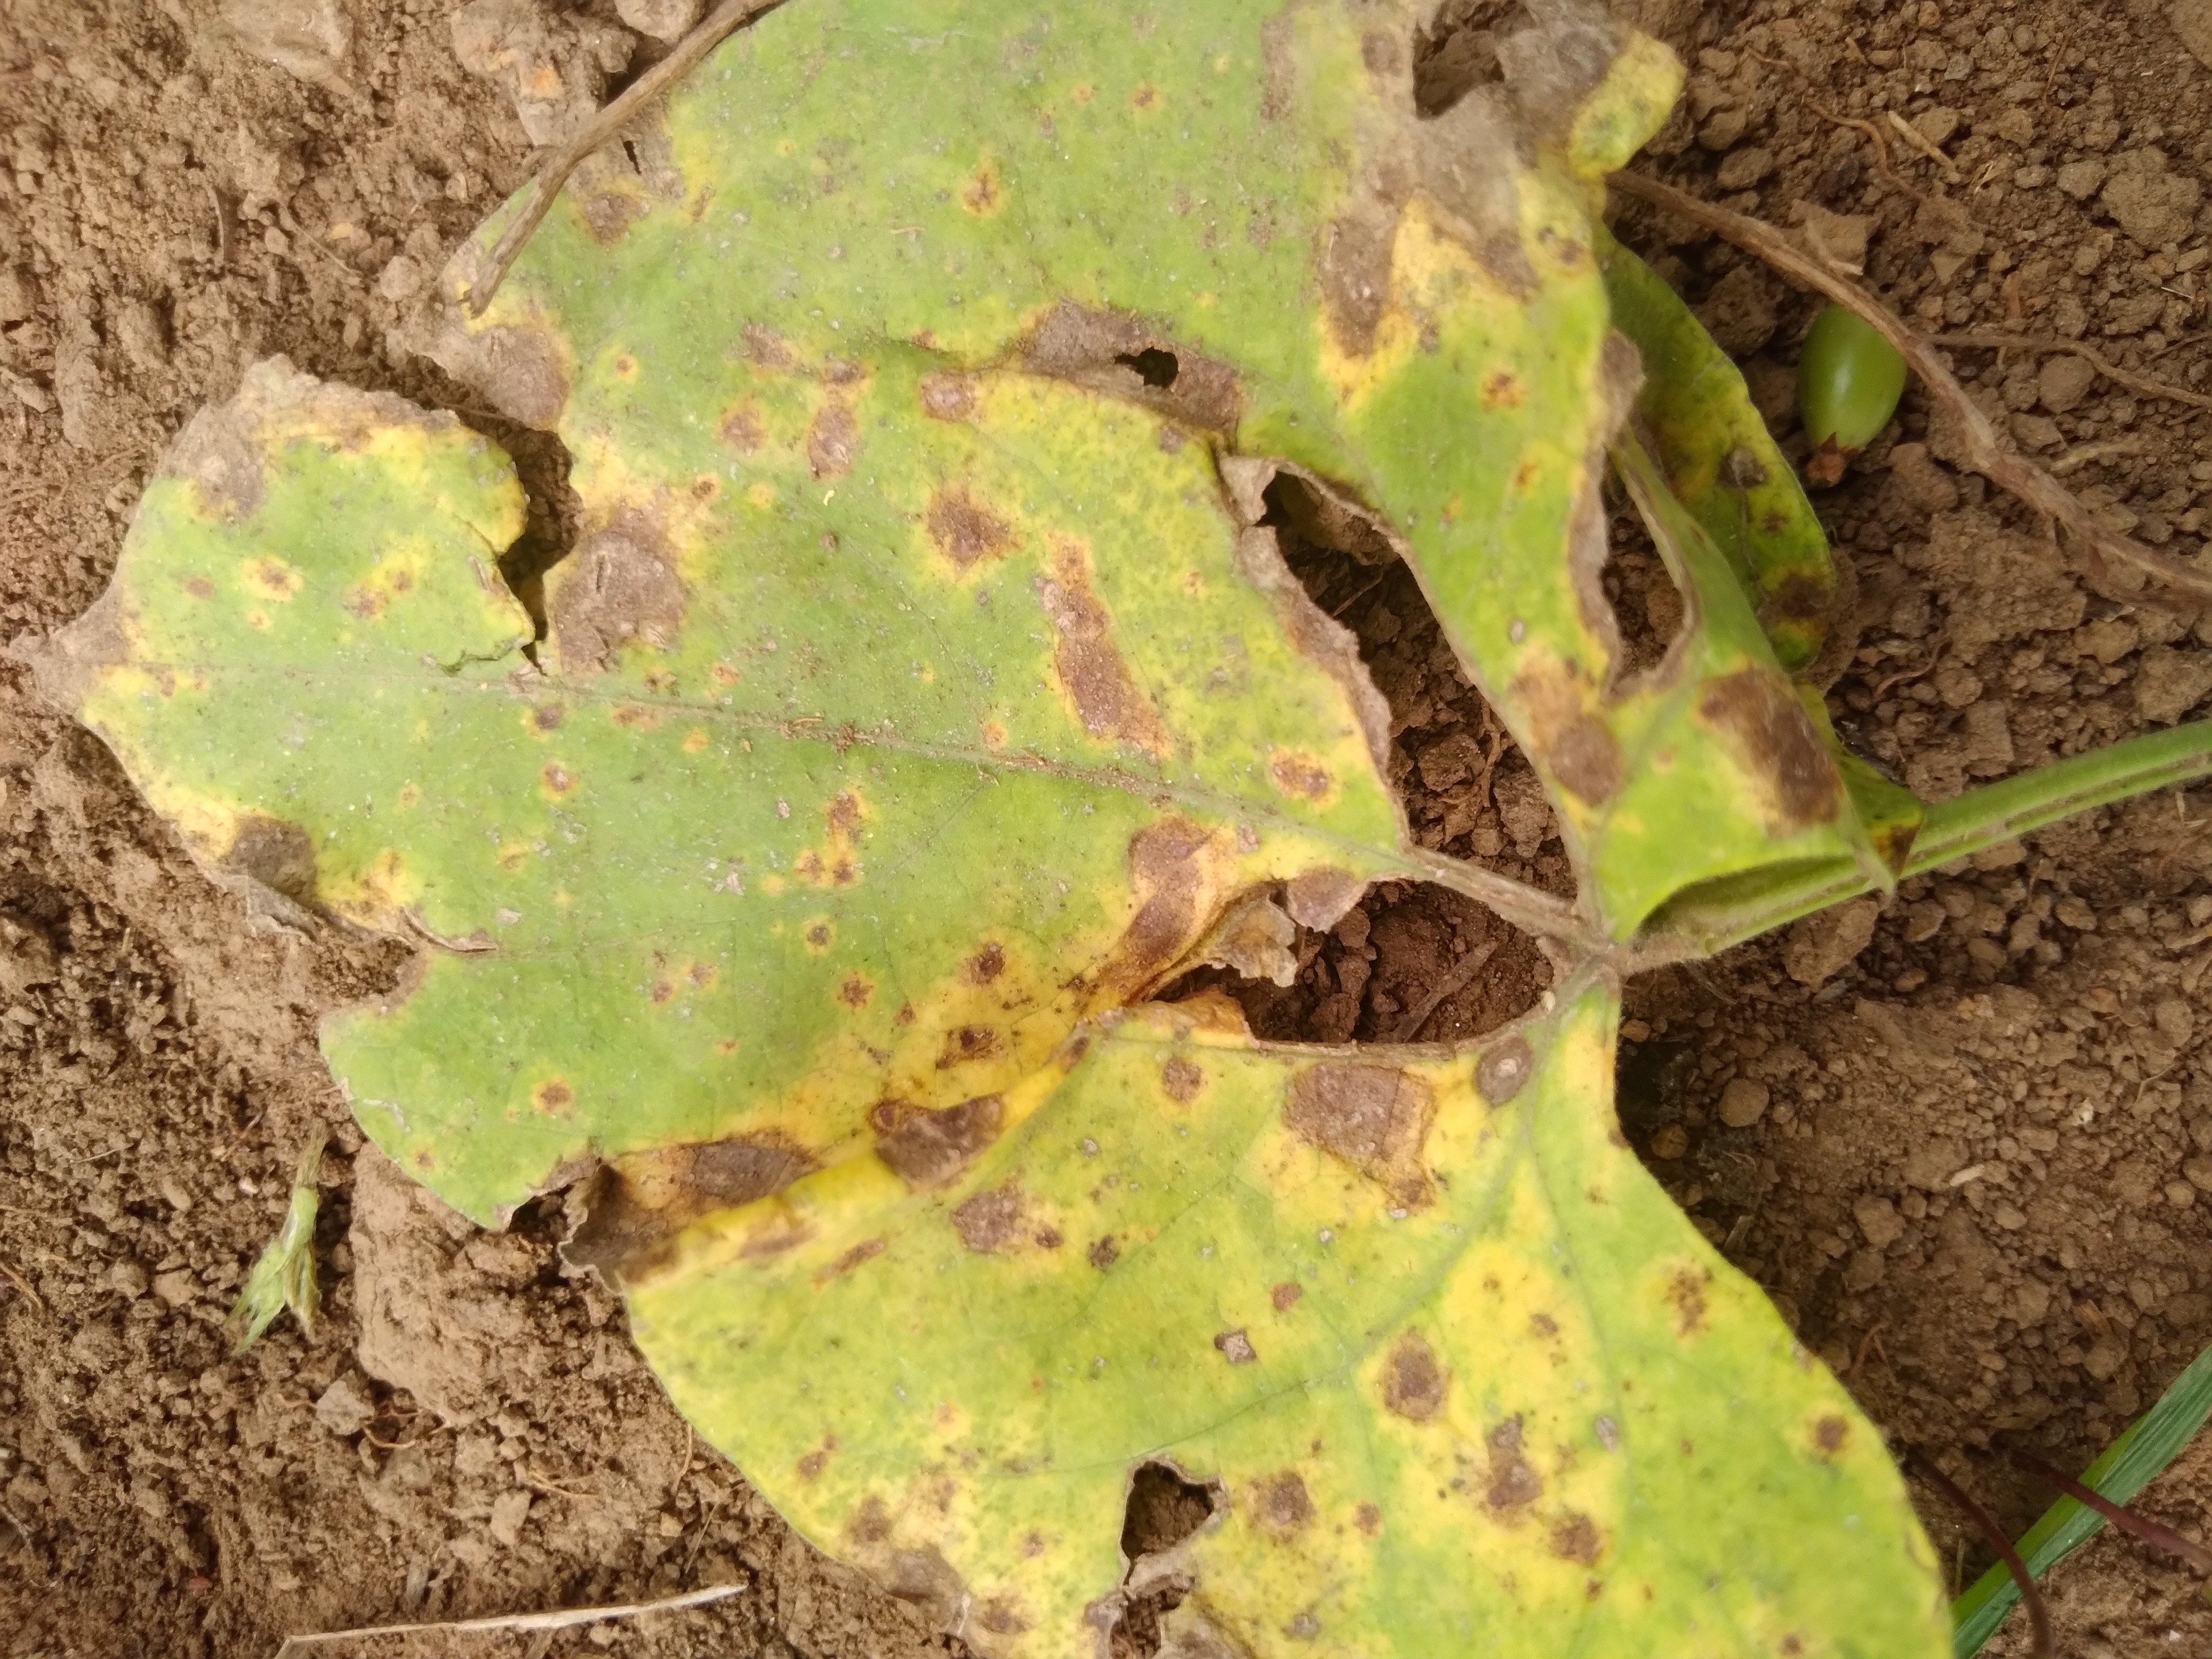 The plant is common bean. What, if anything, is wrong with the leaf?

rust
